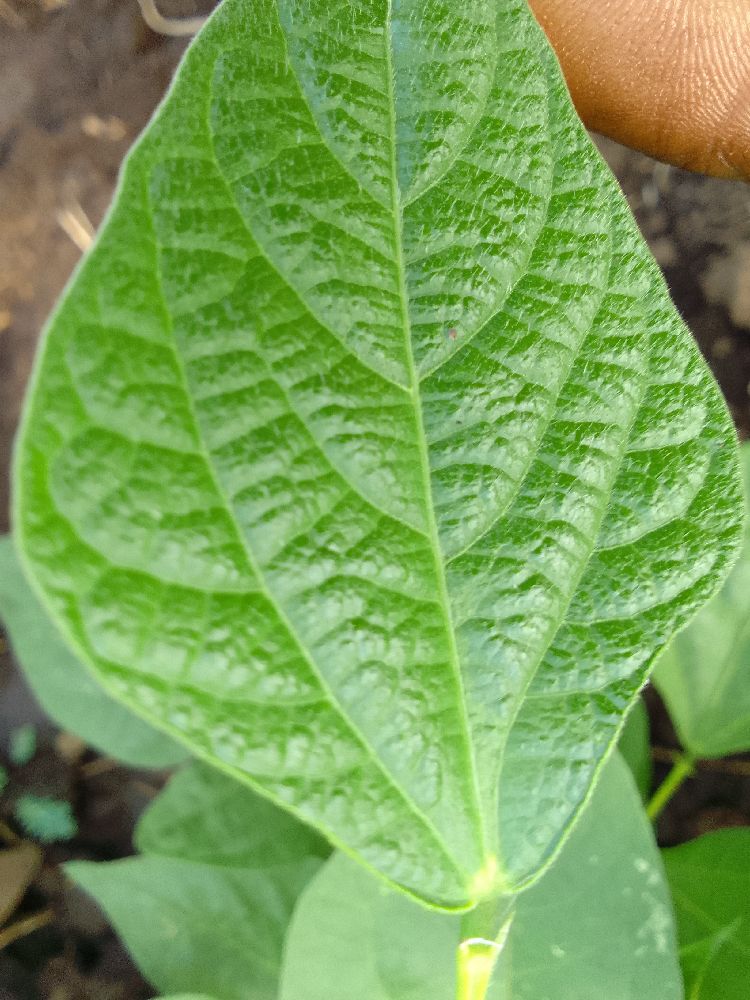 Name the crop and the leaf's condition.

common bean, healthy
